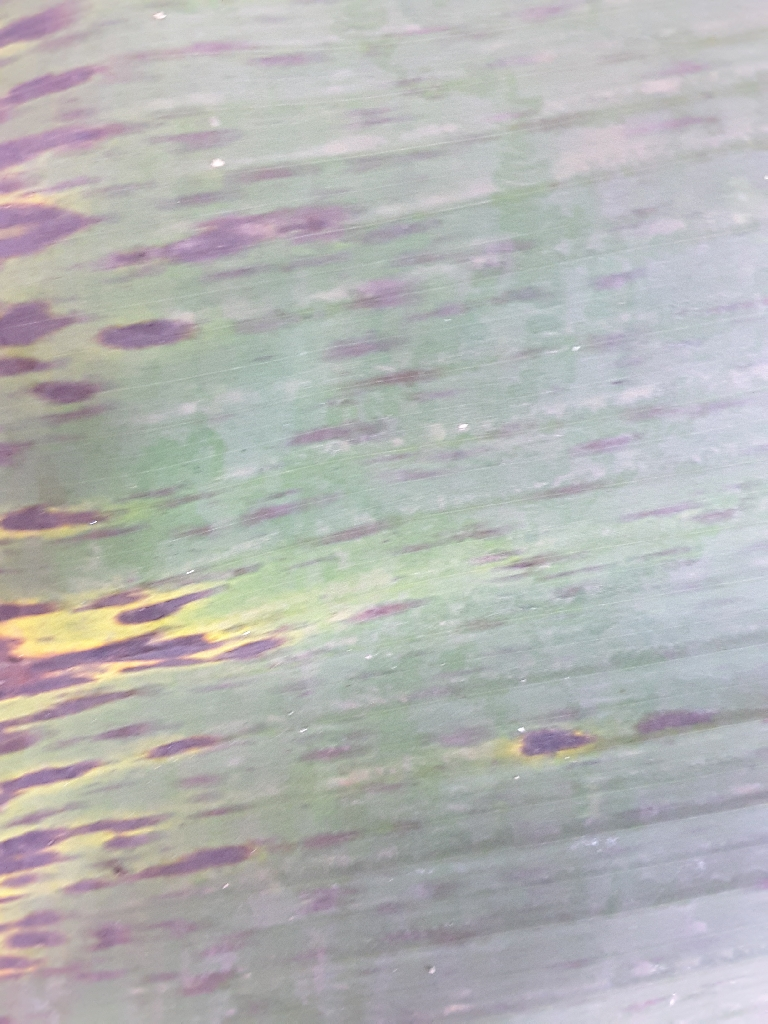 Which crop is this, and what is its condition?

banana, black sigatoka
